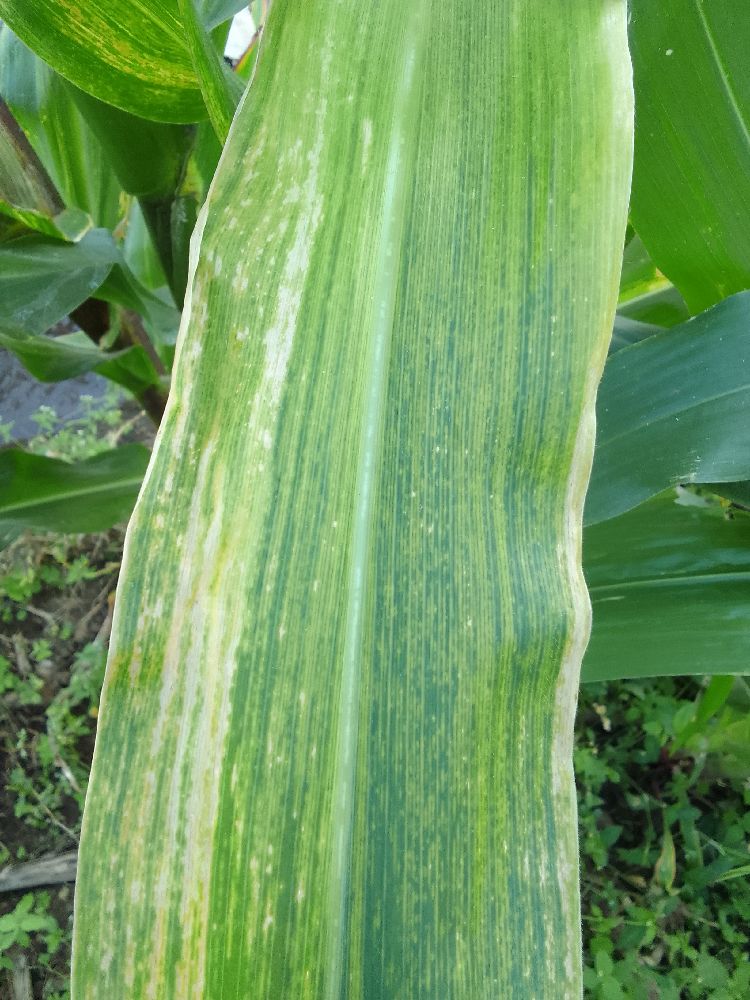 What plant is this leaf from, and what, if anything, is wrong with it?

maize, maize lethal necrosis
